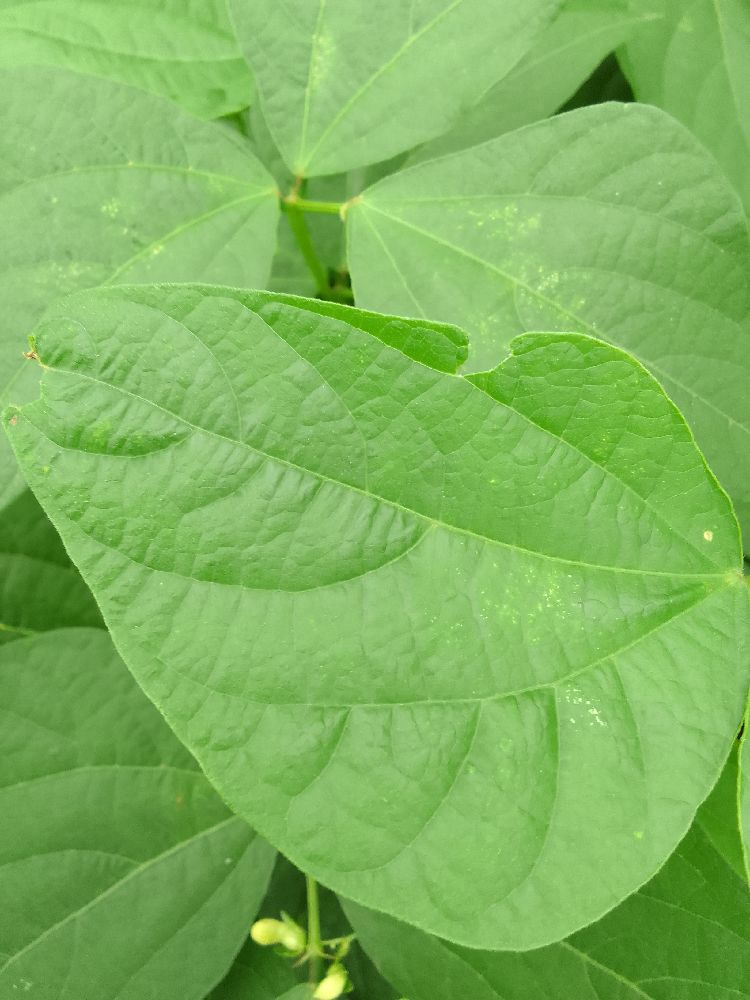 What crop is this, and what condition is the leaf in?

common bean, healthy
